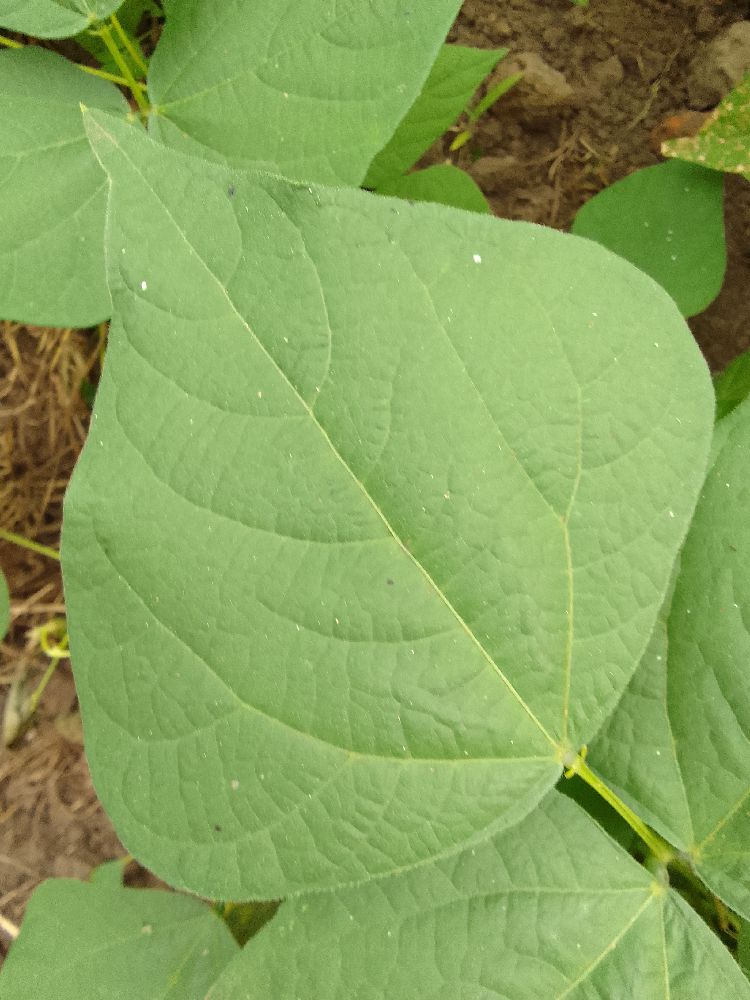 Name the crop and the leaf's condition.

common bean, healthy
